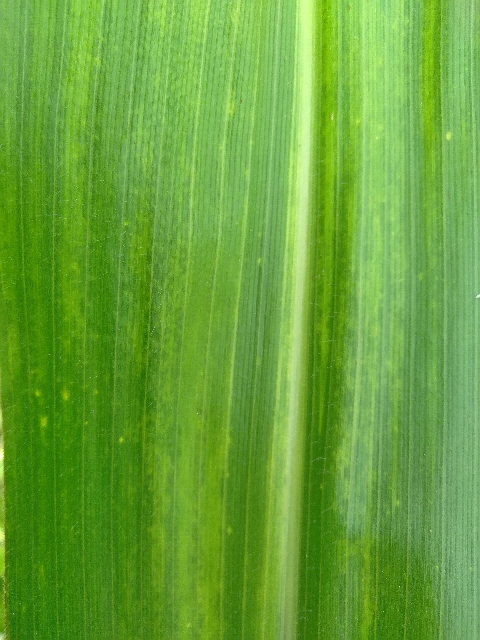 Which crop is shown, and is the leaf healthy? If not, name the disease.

maize, maize lethal necrosis
